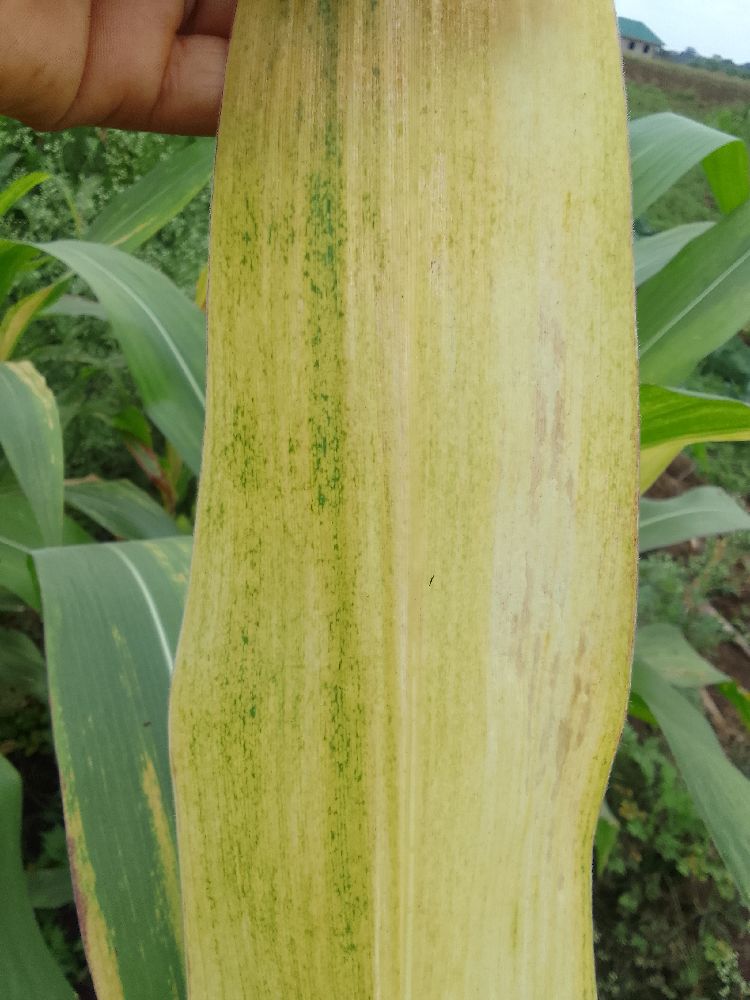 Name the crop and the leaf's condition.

maize, maize lethal necrosis
